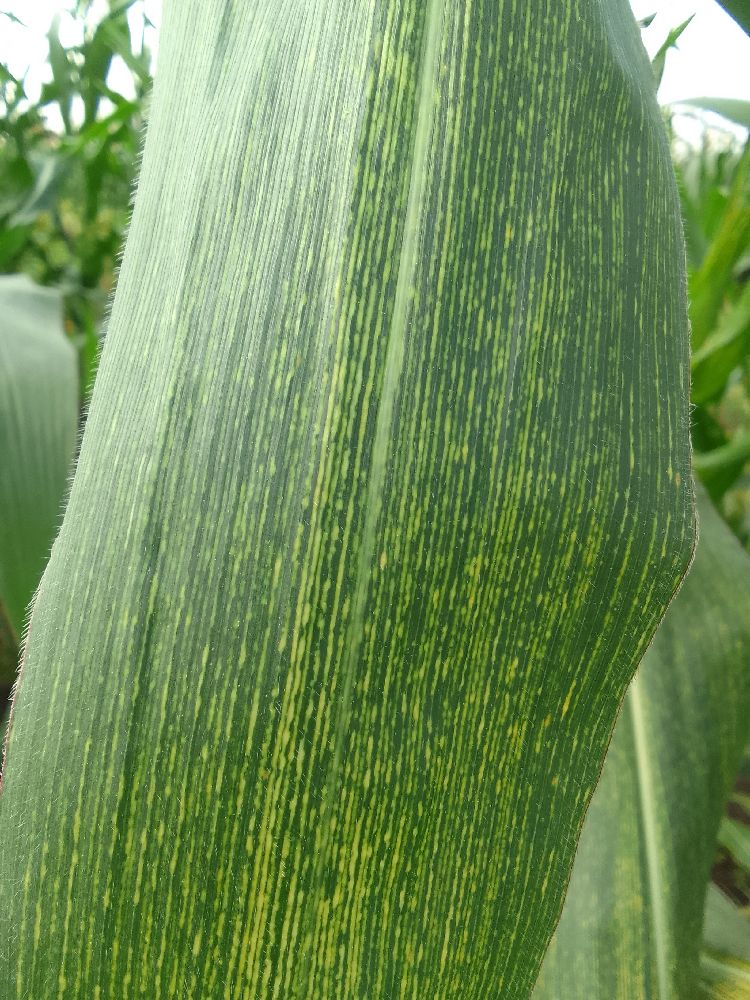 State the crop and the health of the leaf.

maize, maize streak virus
